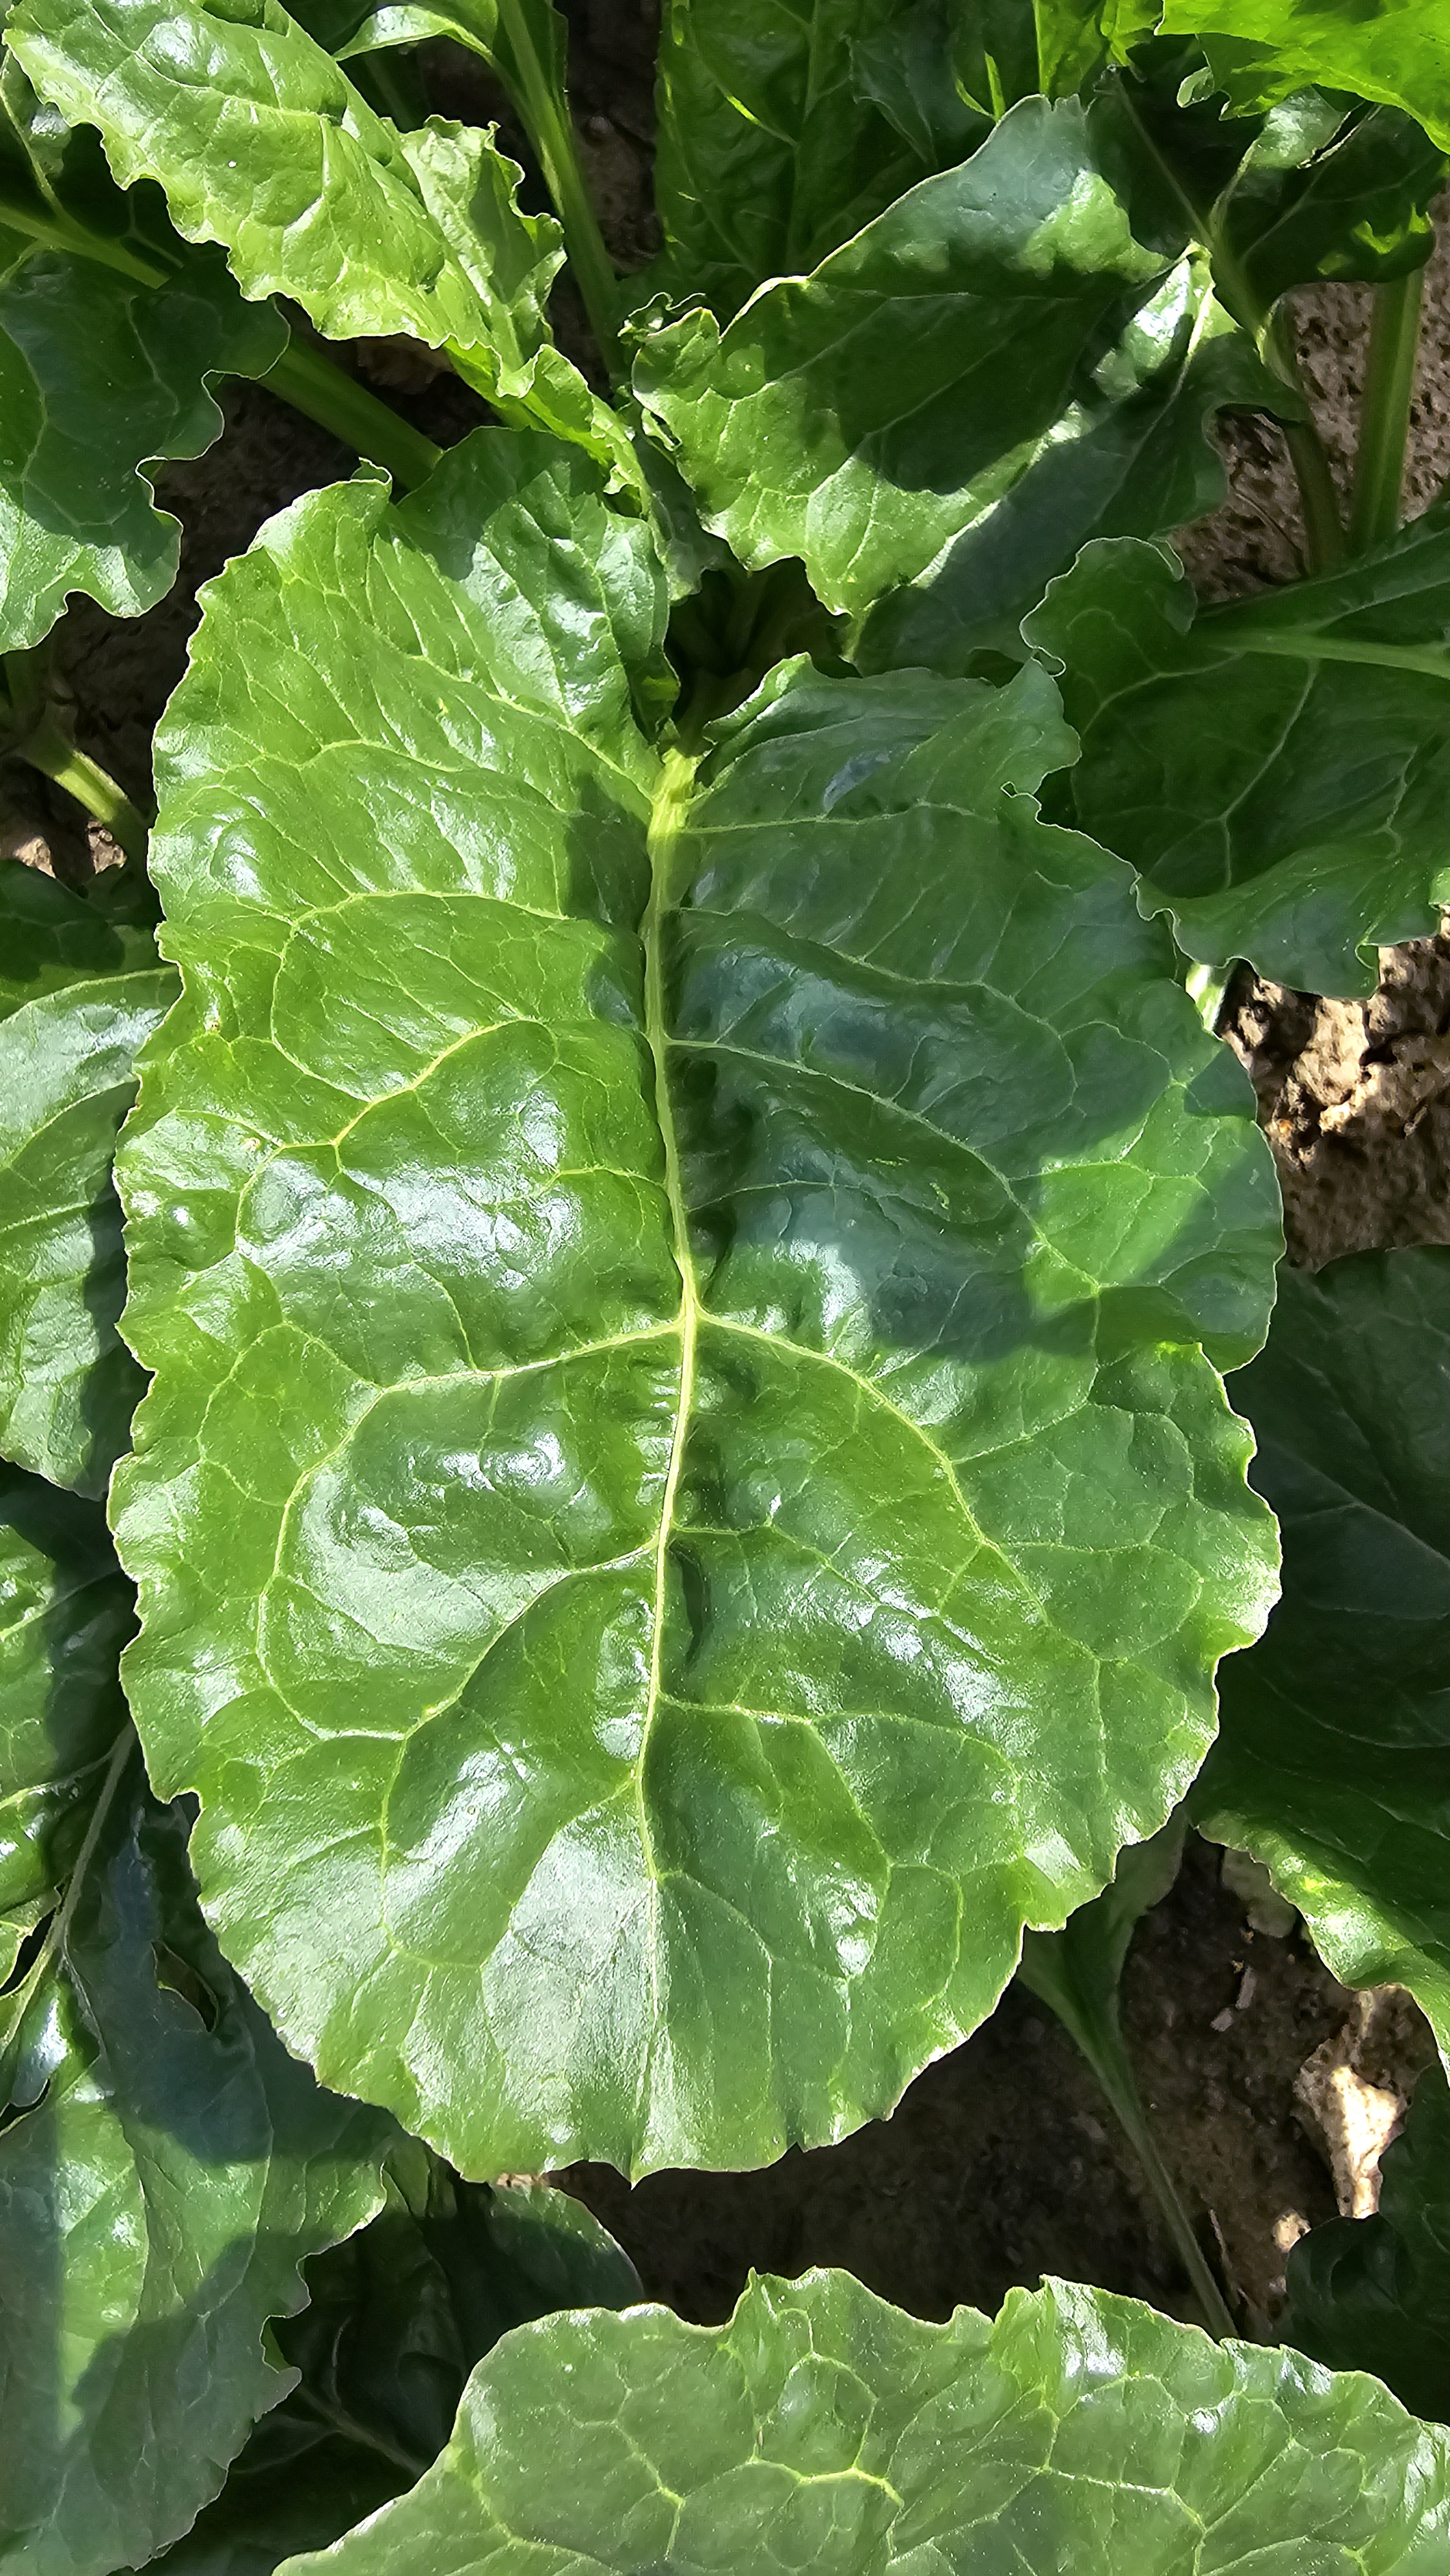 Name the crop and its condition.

beet, unaffected
